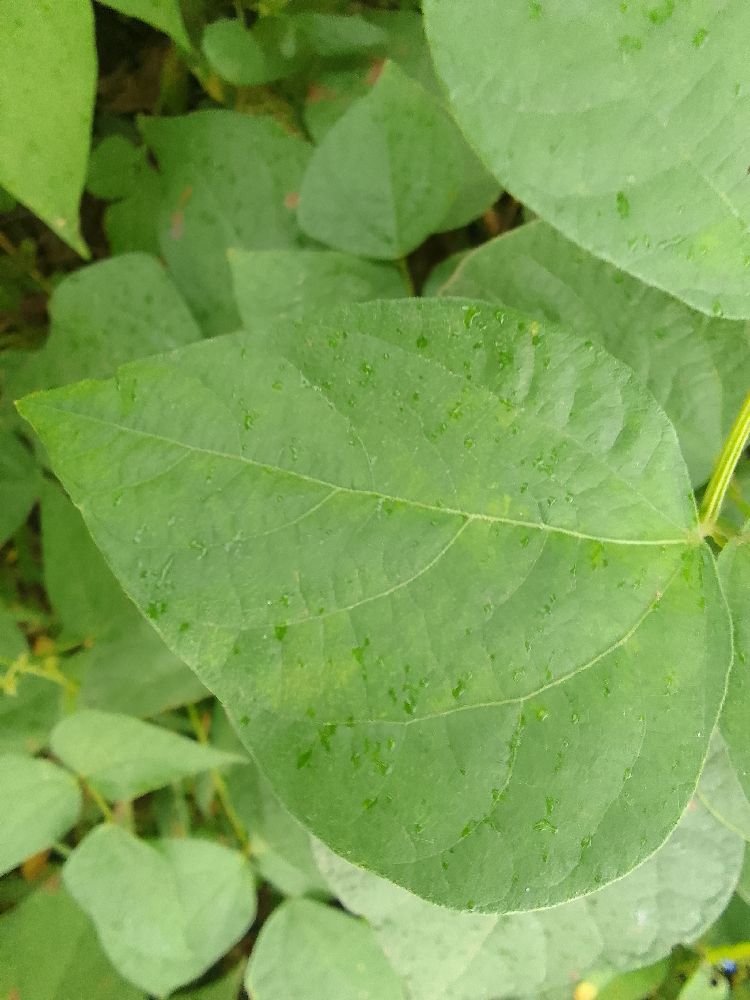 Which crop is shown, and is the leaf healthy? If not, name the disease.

common bean, healthy
